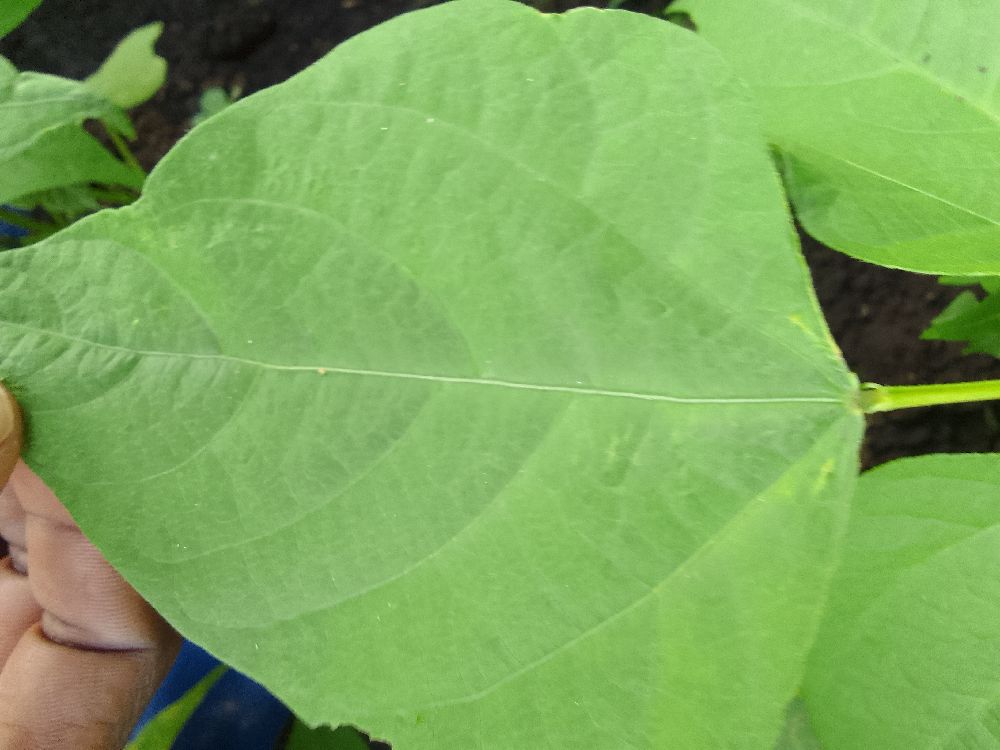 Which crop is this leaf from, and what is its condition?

common bean, healthy
